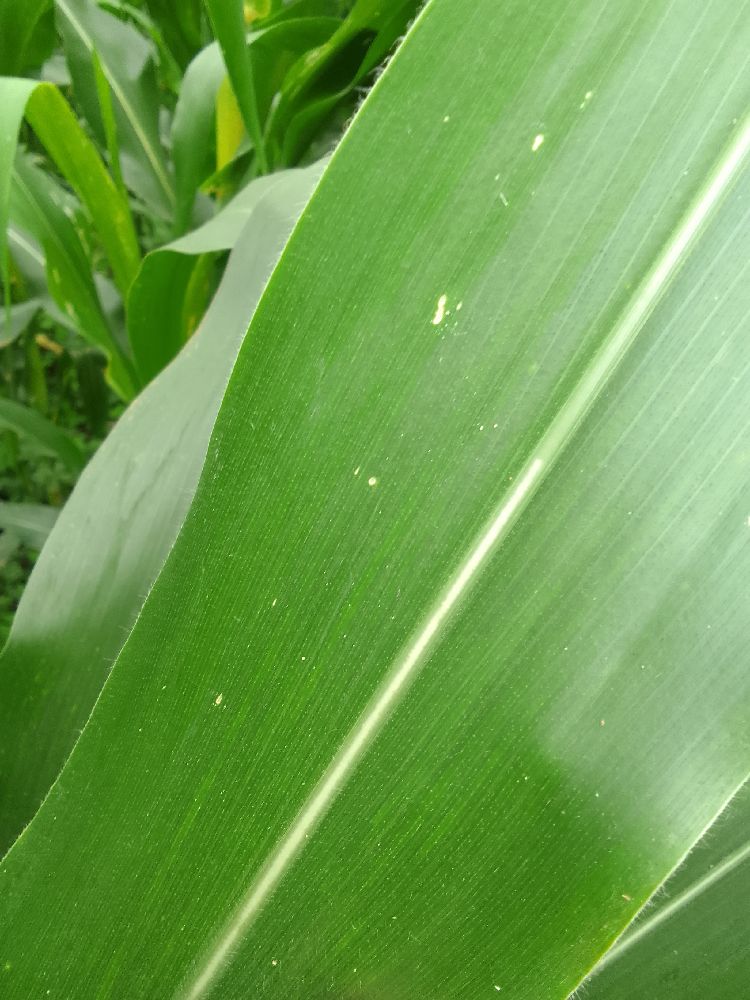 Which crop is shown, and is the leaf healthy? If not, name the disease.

maize, healthy
